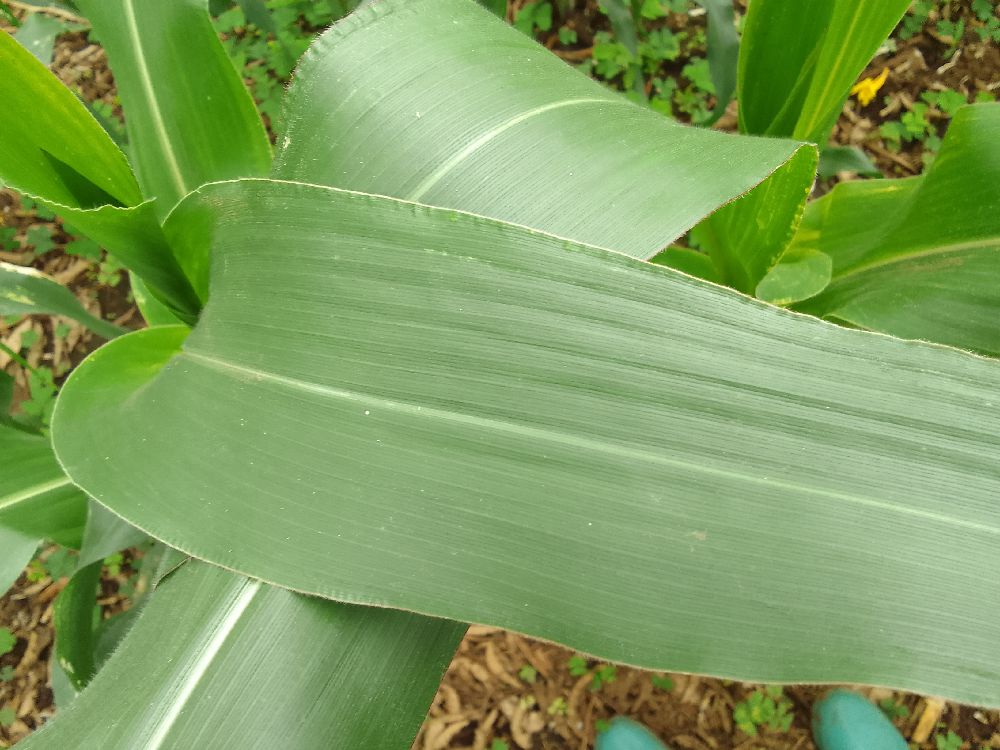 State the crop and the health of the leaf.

maize, healthy
